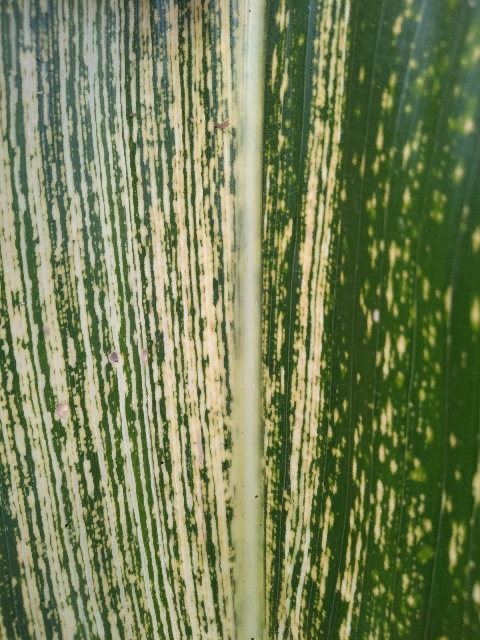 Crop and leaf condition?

maize, maize streak virus
